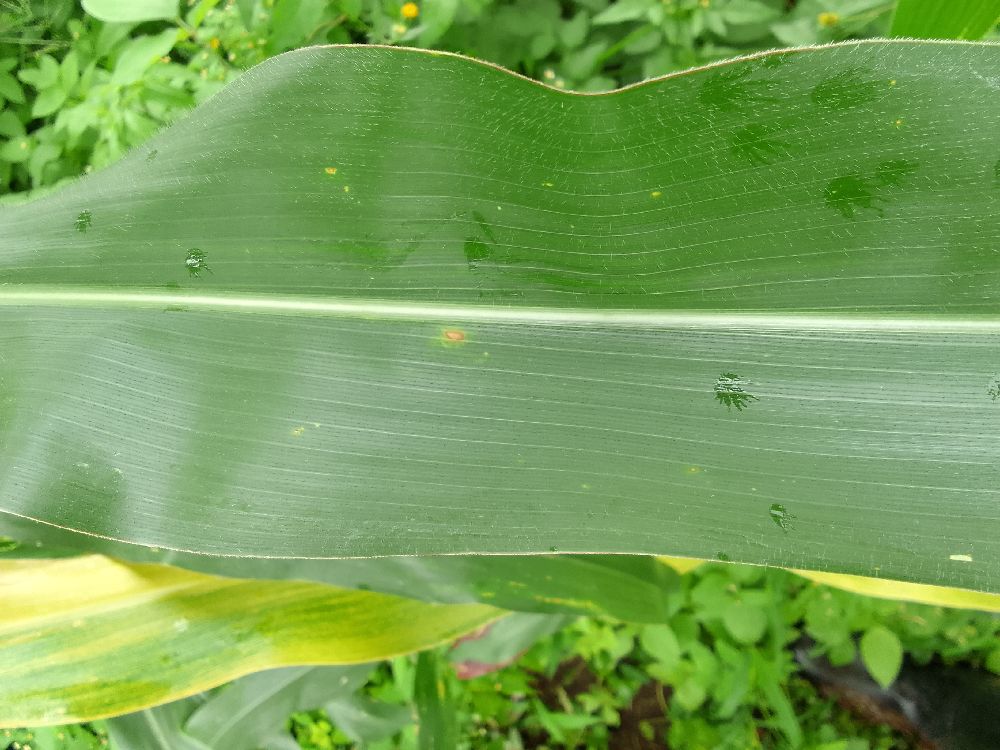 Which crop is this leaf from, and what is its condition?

maize, healthy
